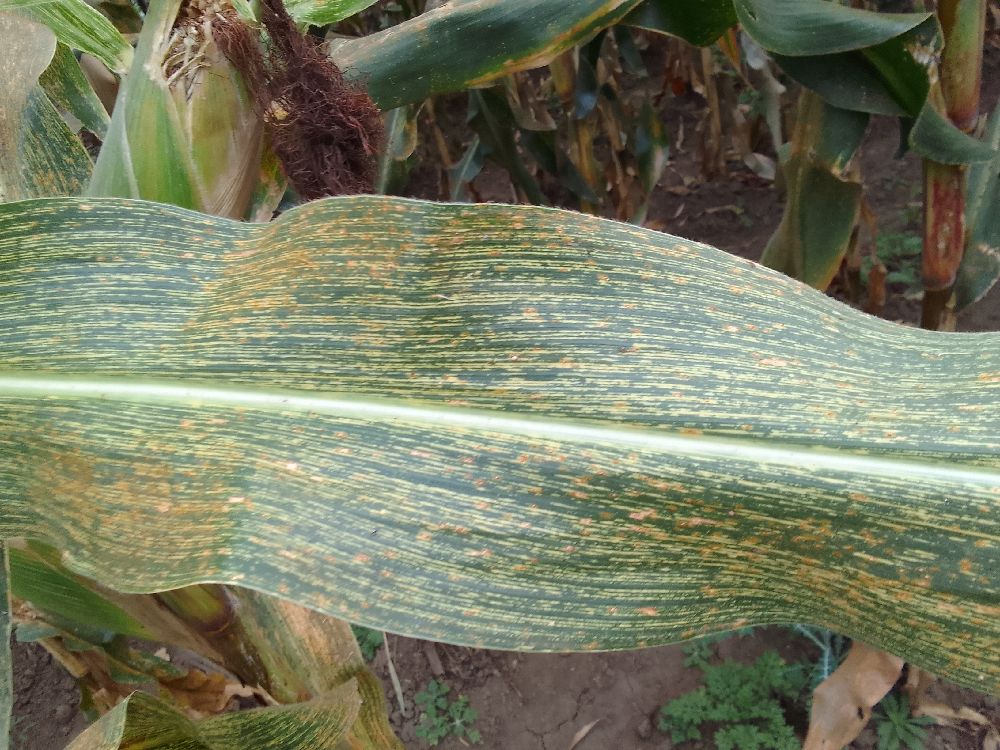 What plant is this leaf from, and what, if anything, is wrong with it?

maize, maize streak virus
